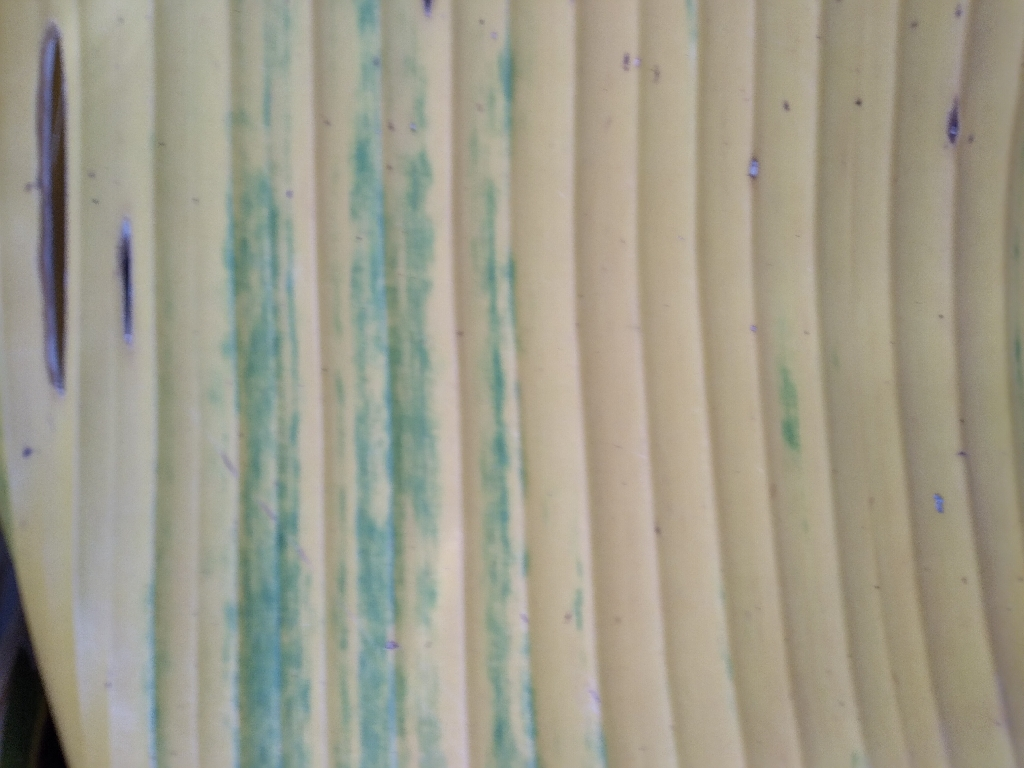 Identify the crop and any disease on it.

banana, fusarium wilt race 1
